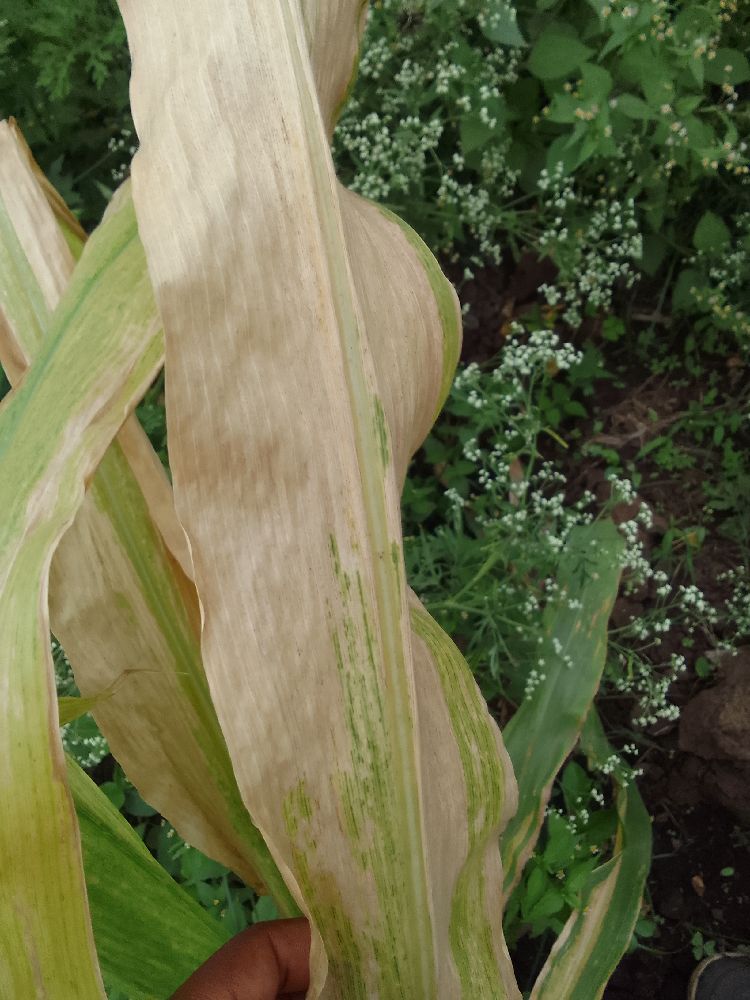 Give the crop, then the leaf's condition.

maize, maize lethal necrosis
